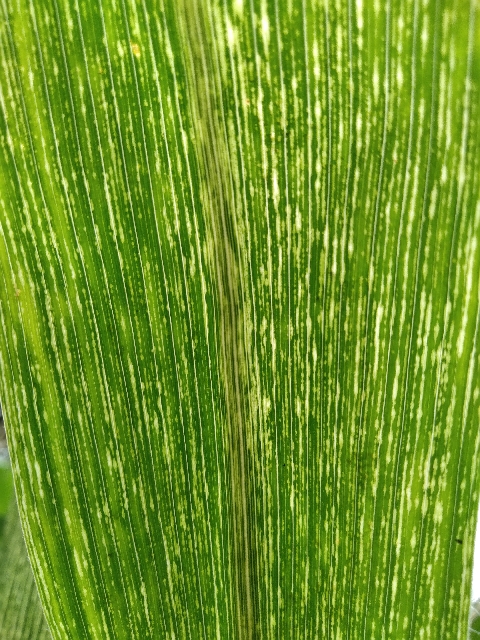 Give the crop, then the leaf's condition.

maize, maize streak virus
